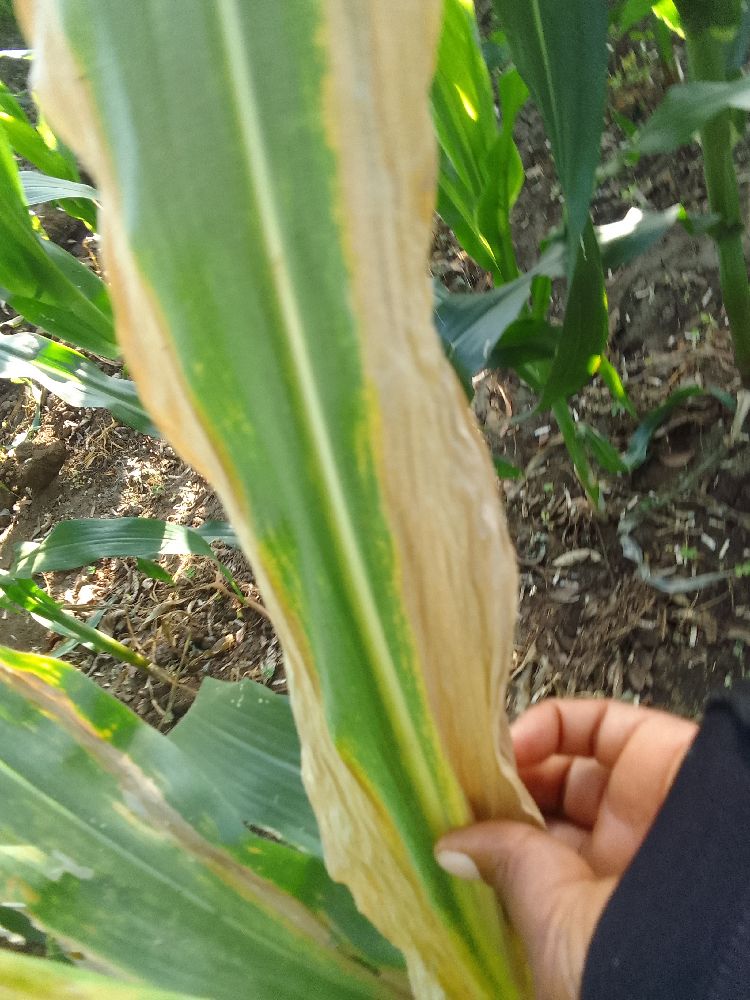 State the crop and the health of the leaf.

maize, maize lethal necrosis
